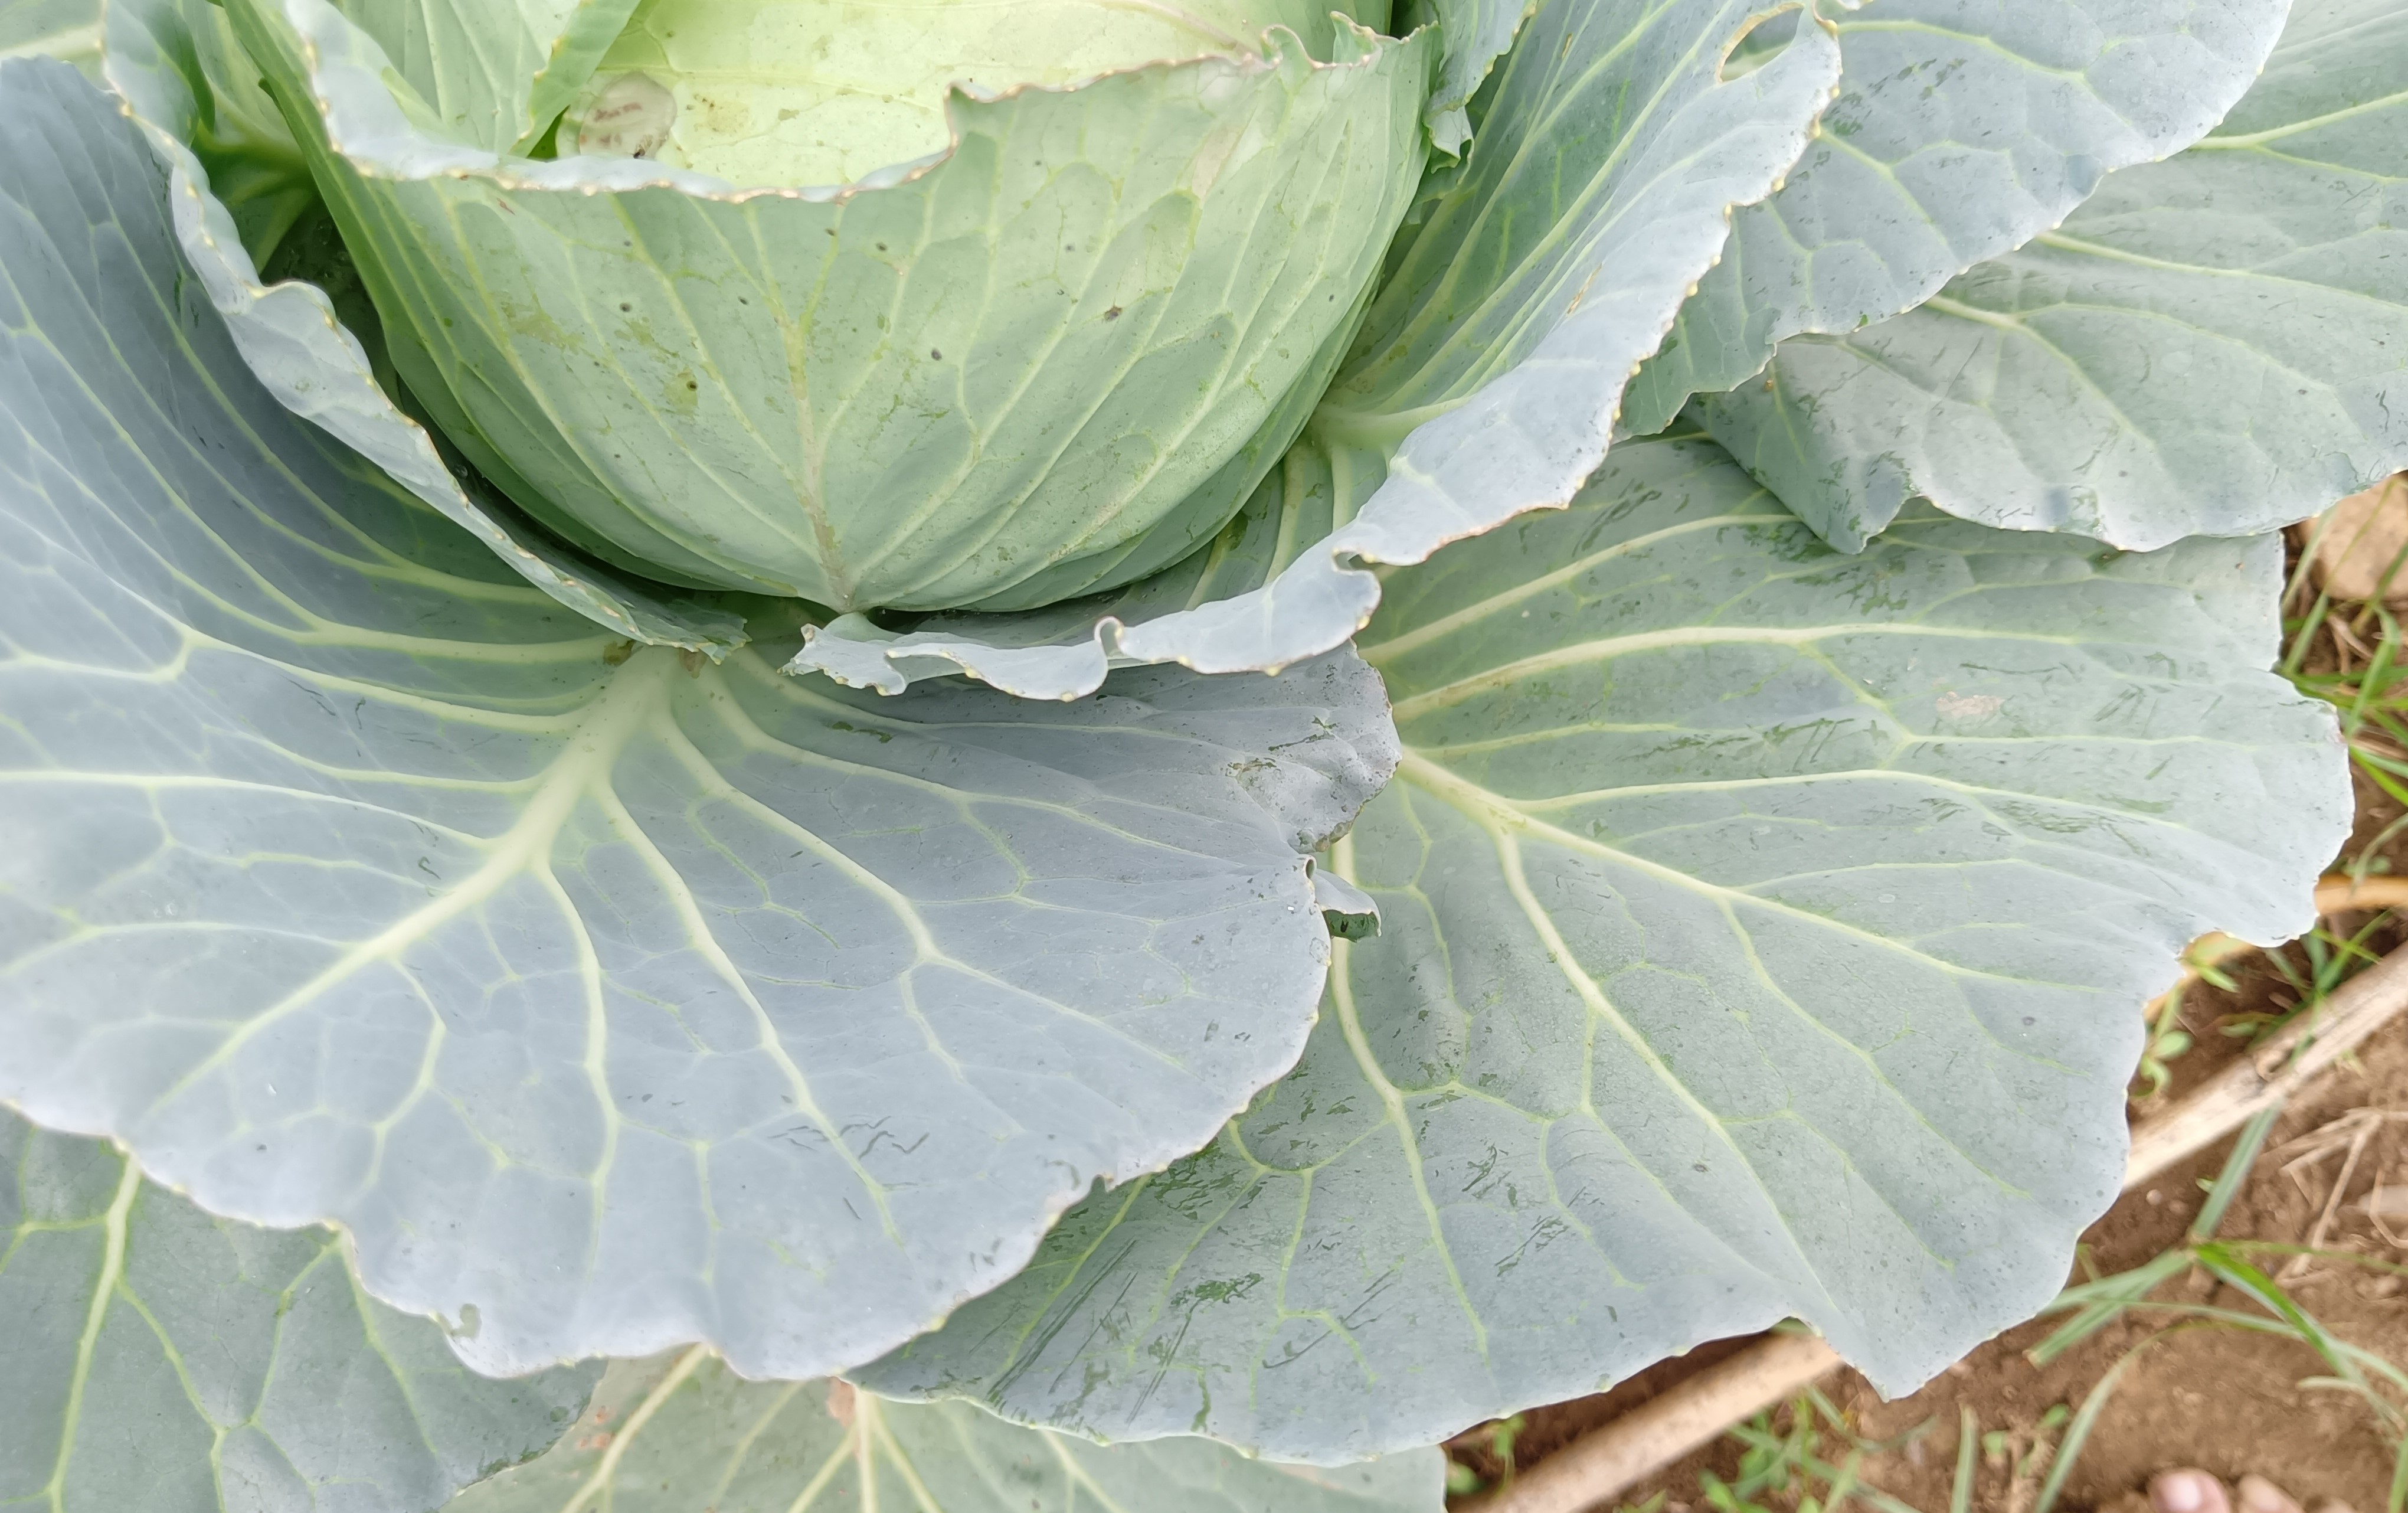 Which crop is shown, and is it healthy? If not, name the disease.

cabbage, healthy
